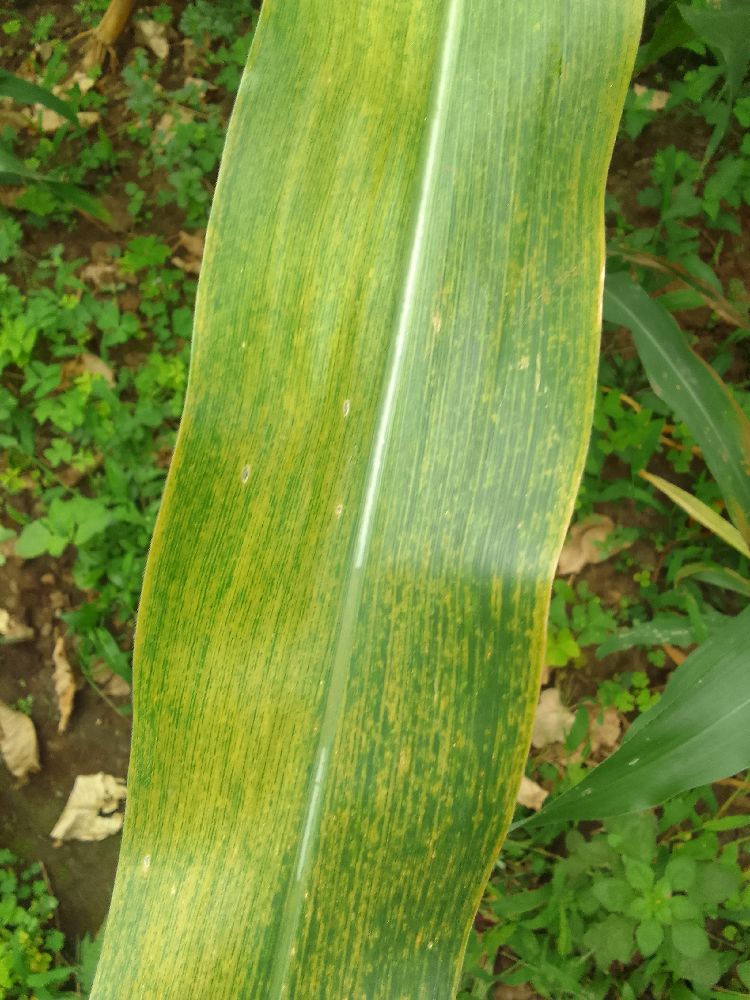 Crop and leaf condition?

maize, maize lethal necrosis
